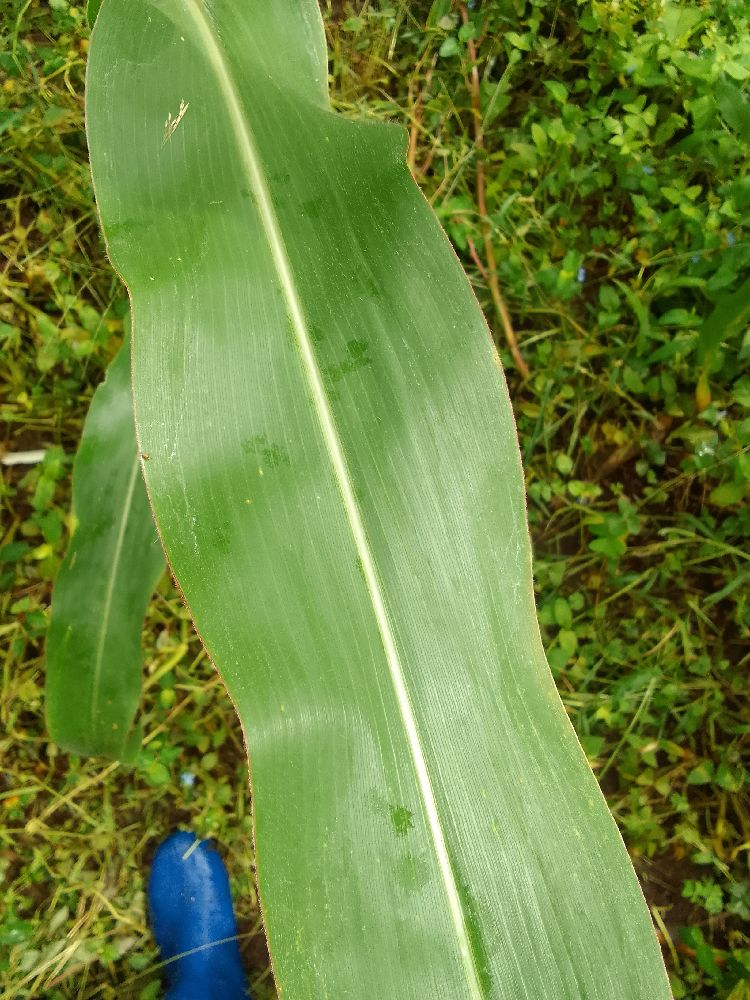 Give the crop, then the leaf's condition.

maize, healthy
